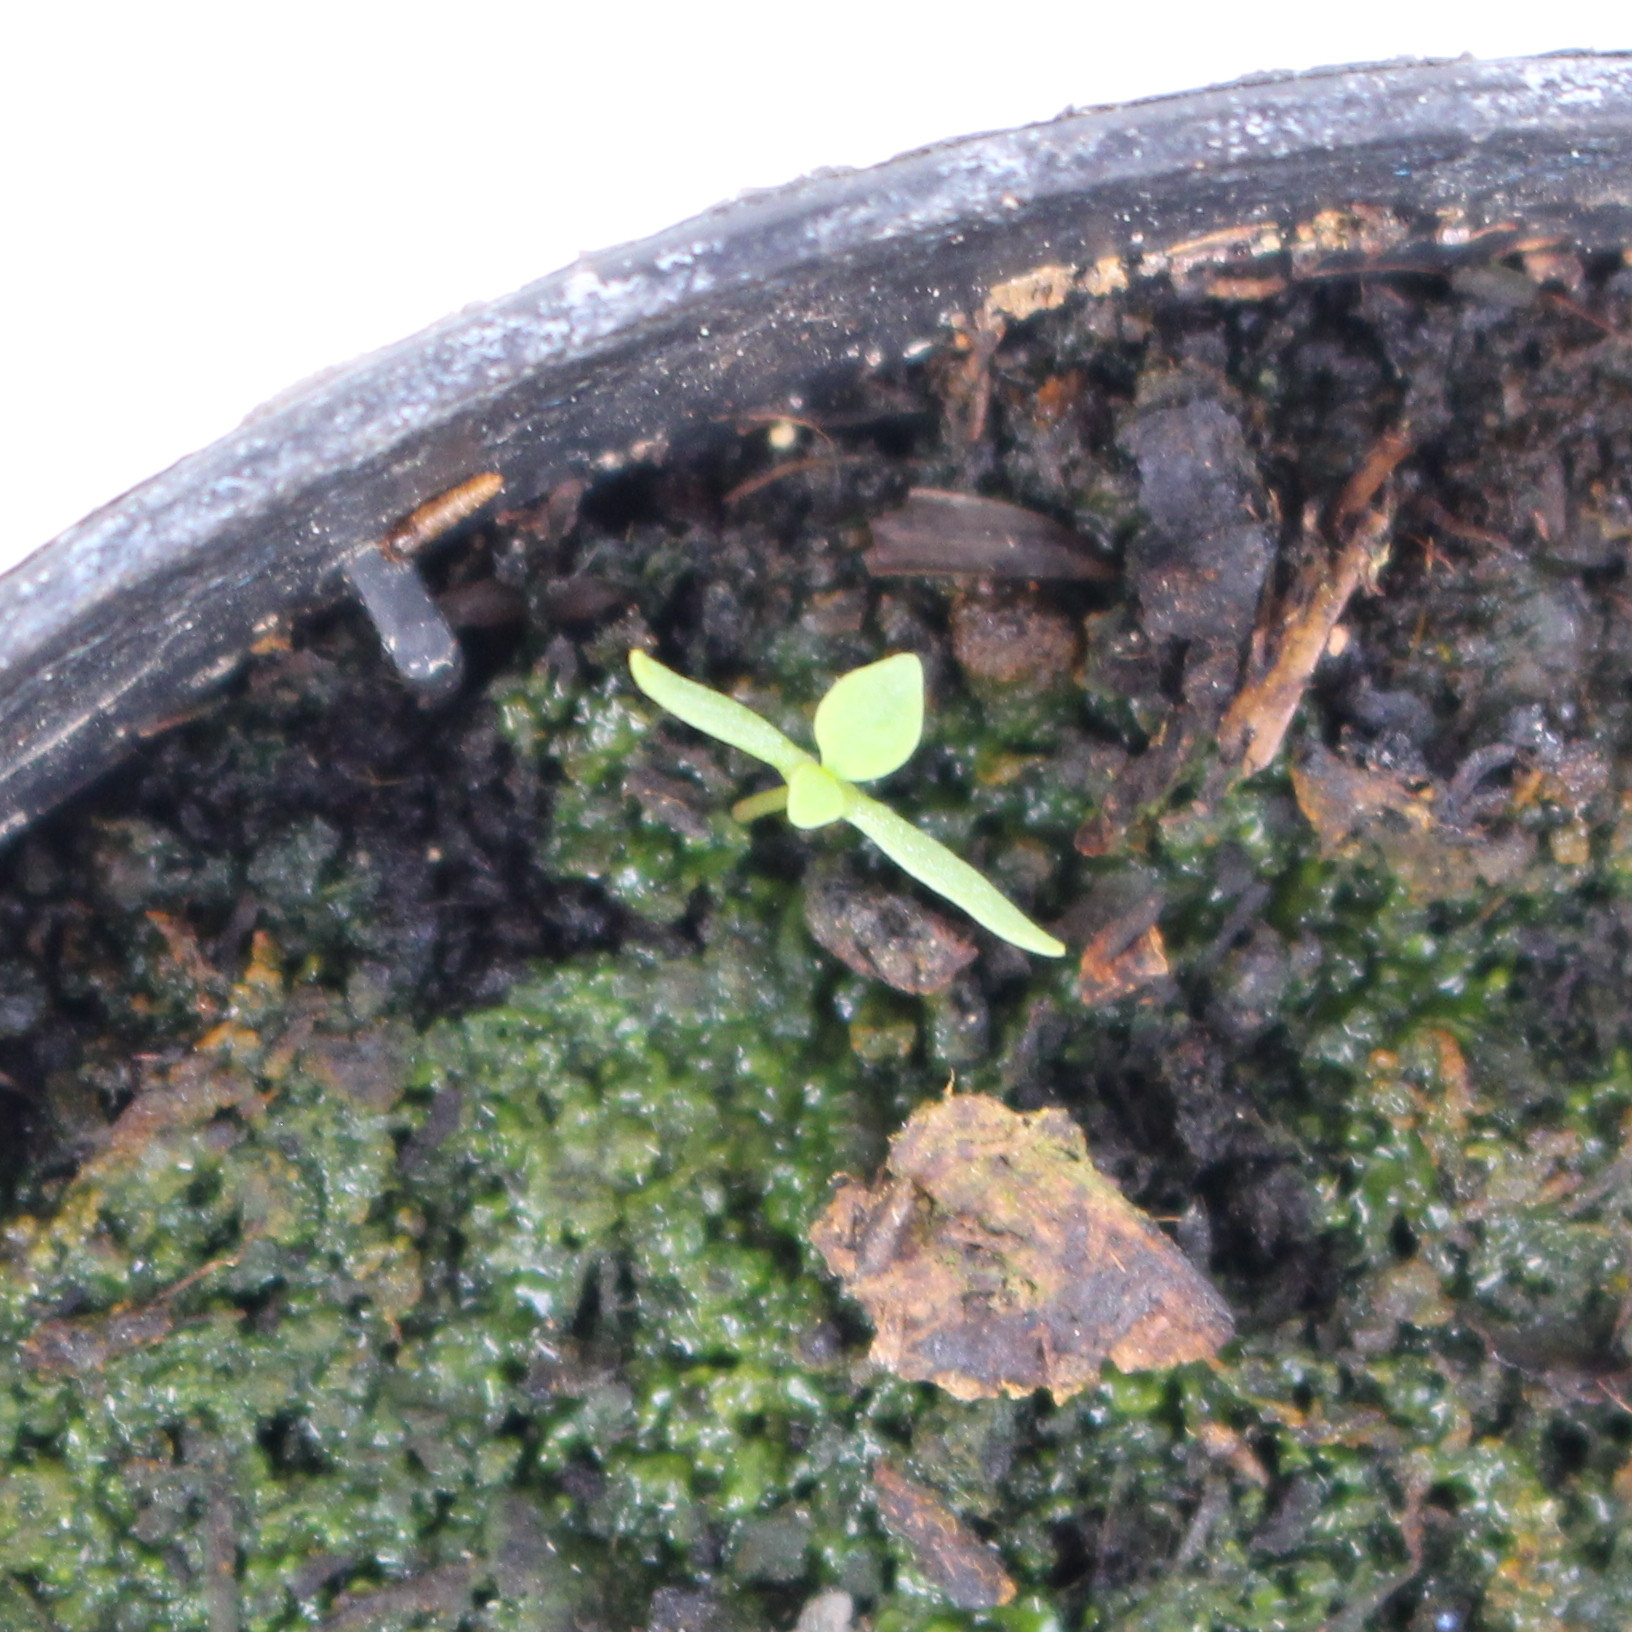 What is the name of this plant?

Papaver rhoeas
